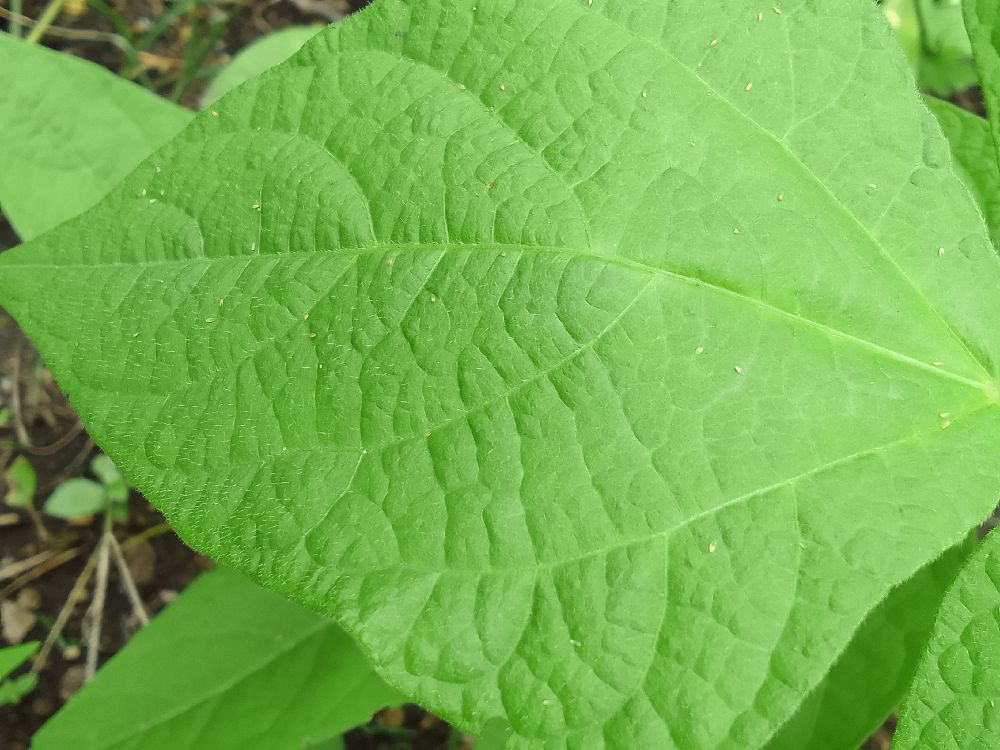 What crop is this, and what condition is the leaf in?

common bean, healthy
